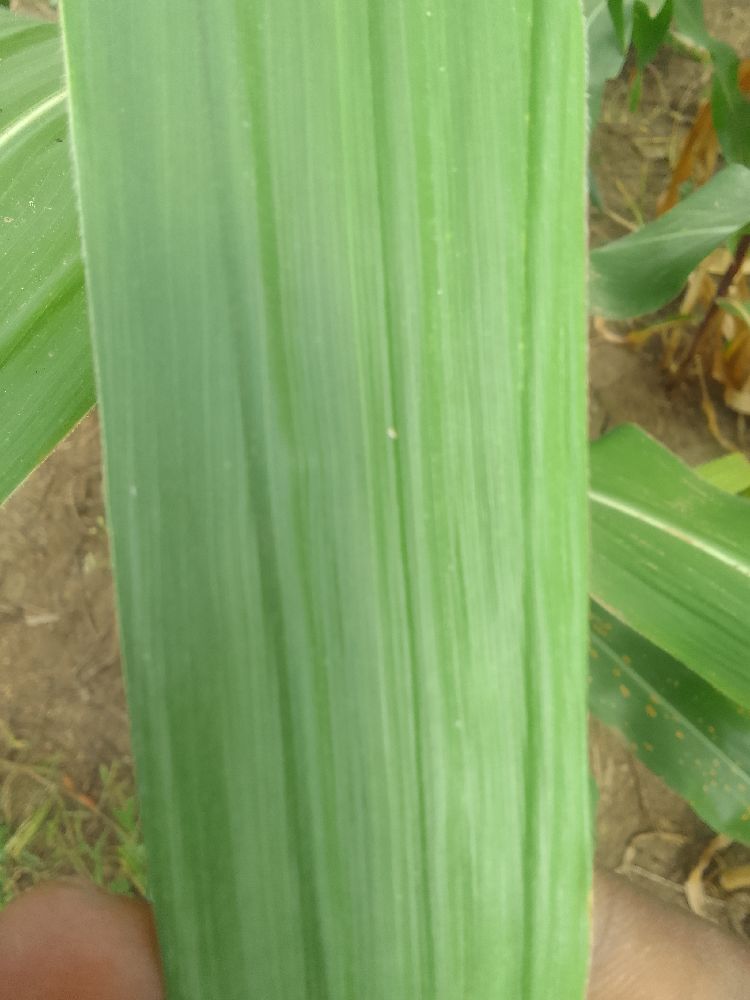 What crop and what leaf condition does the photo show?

maize, healthy
